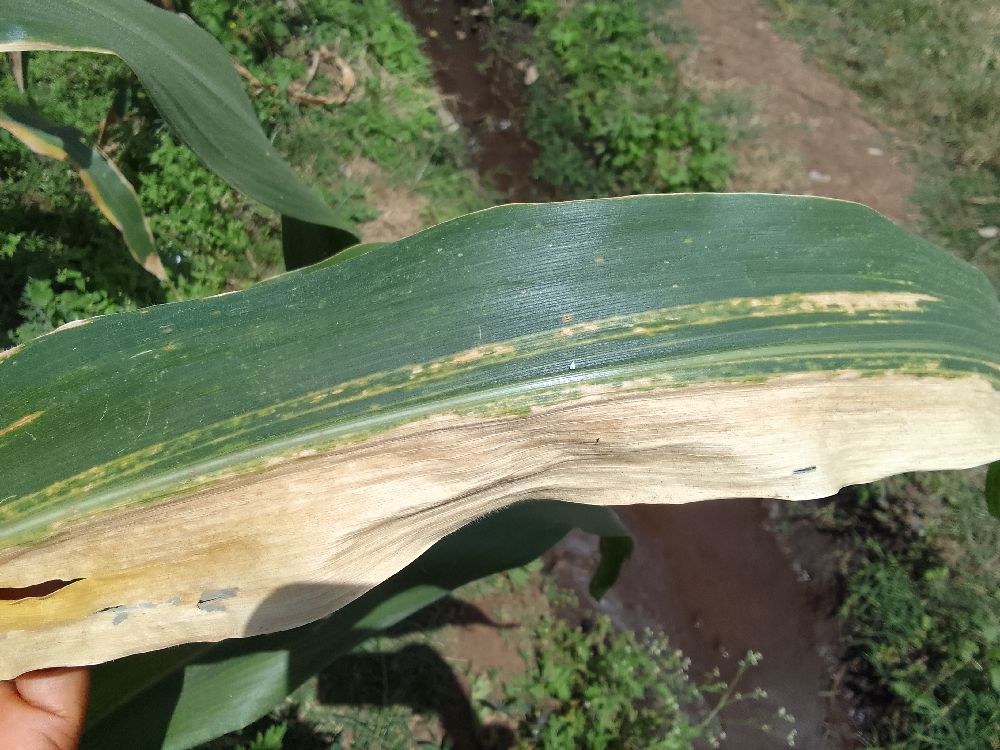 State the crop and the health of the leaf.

maize, maize lethal necrosis
